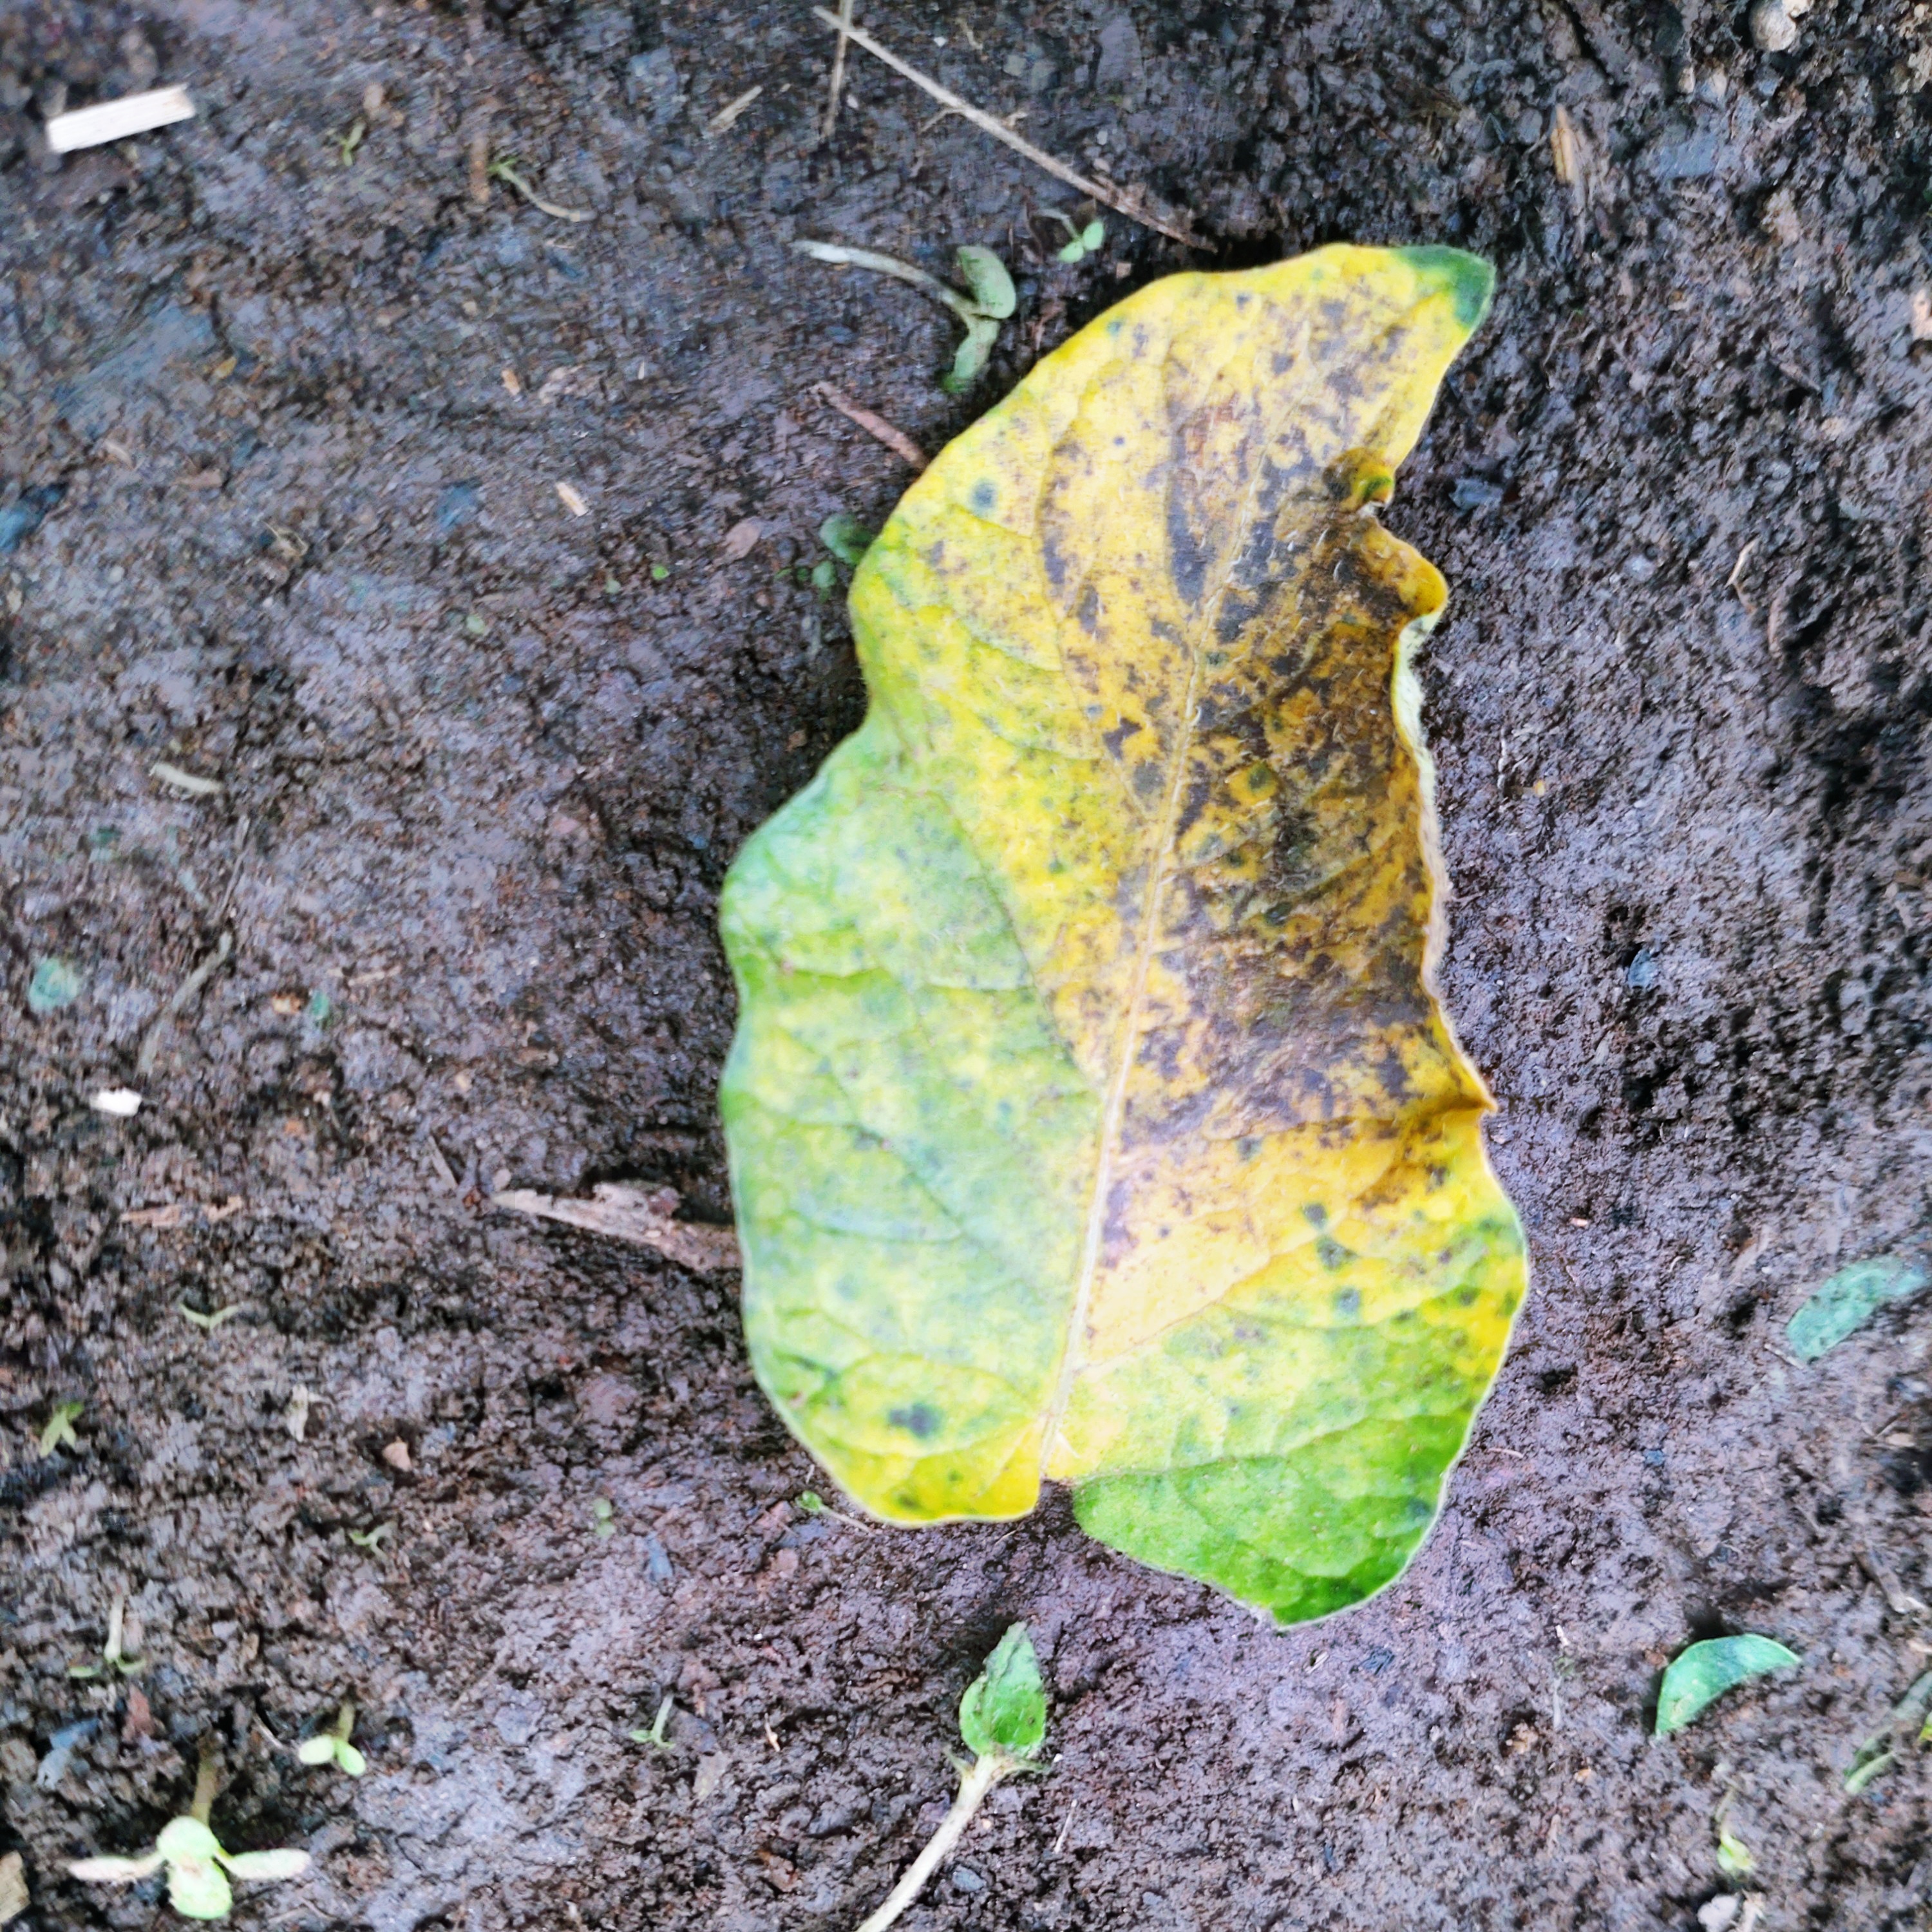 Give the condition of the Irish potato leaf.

late blight
